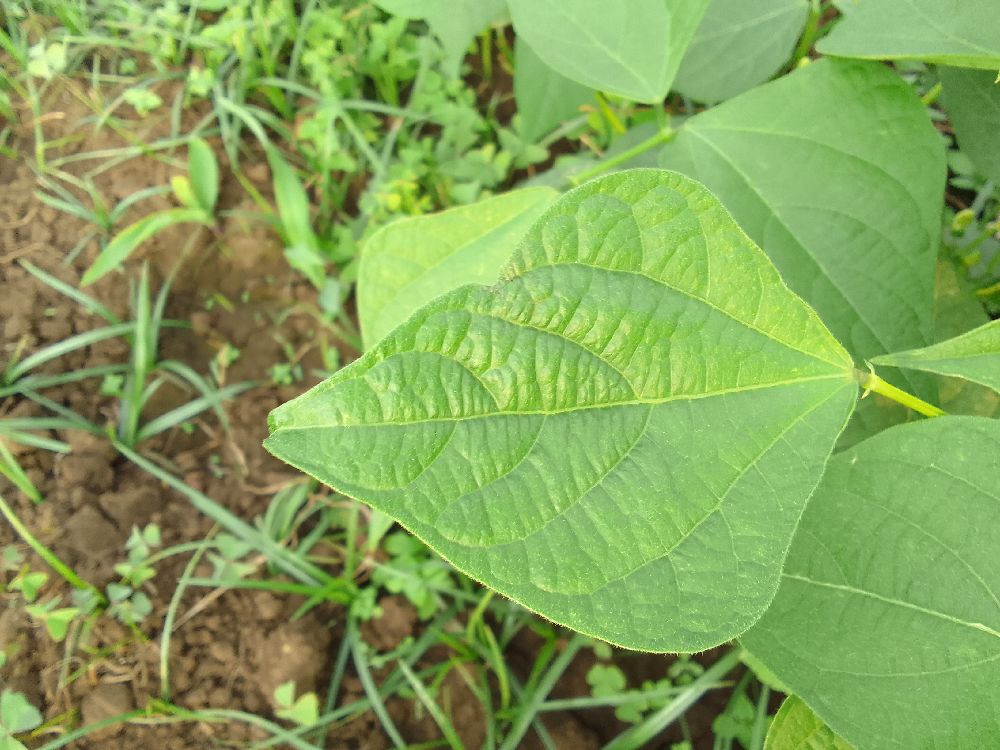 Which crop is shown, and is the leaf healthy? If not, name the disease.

common bean, healthy
